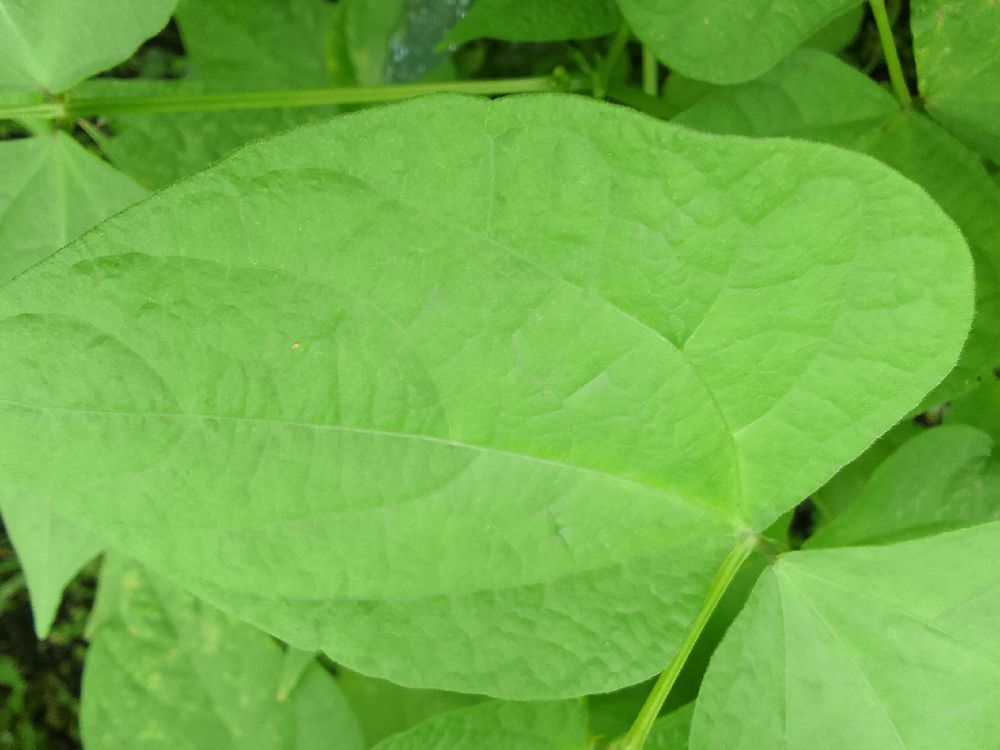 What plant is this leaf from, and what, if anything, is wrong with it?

common bean, healthy
